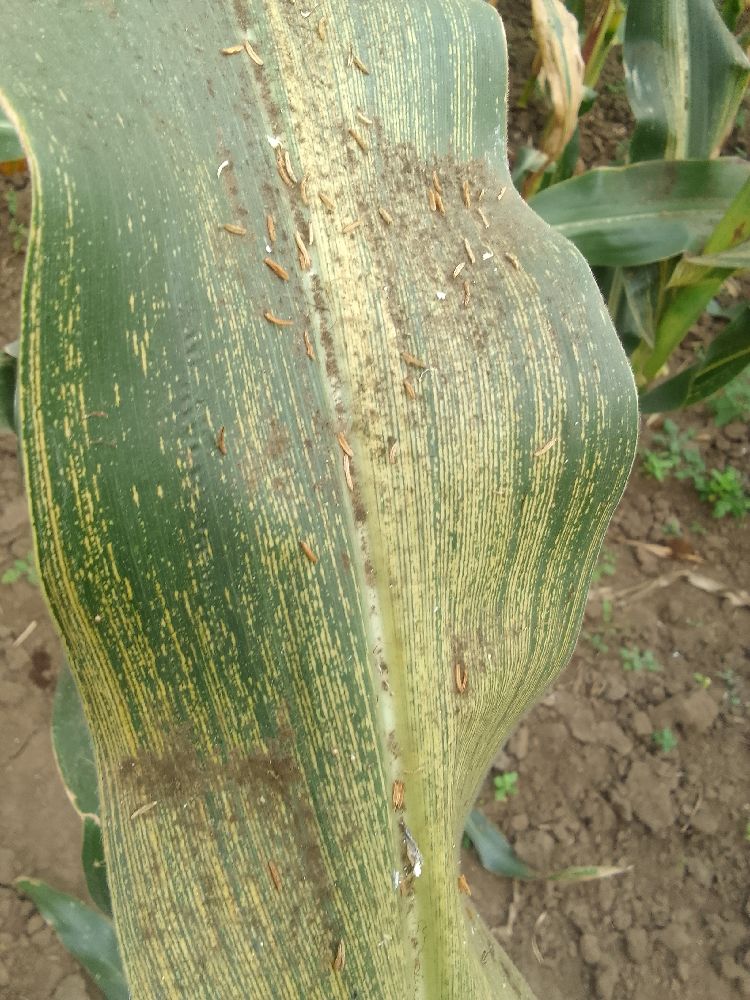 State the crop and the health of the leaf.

maize, maize streak virus
